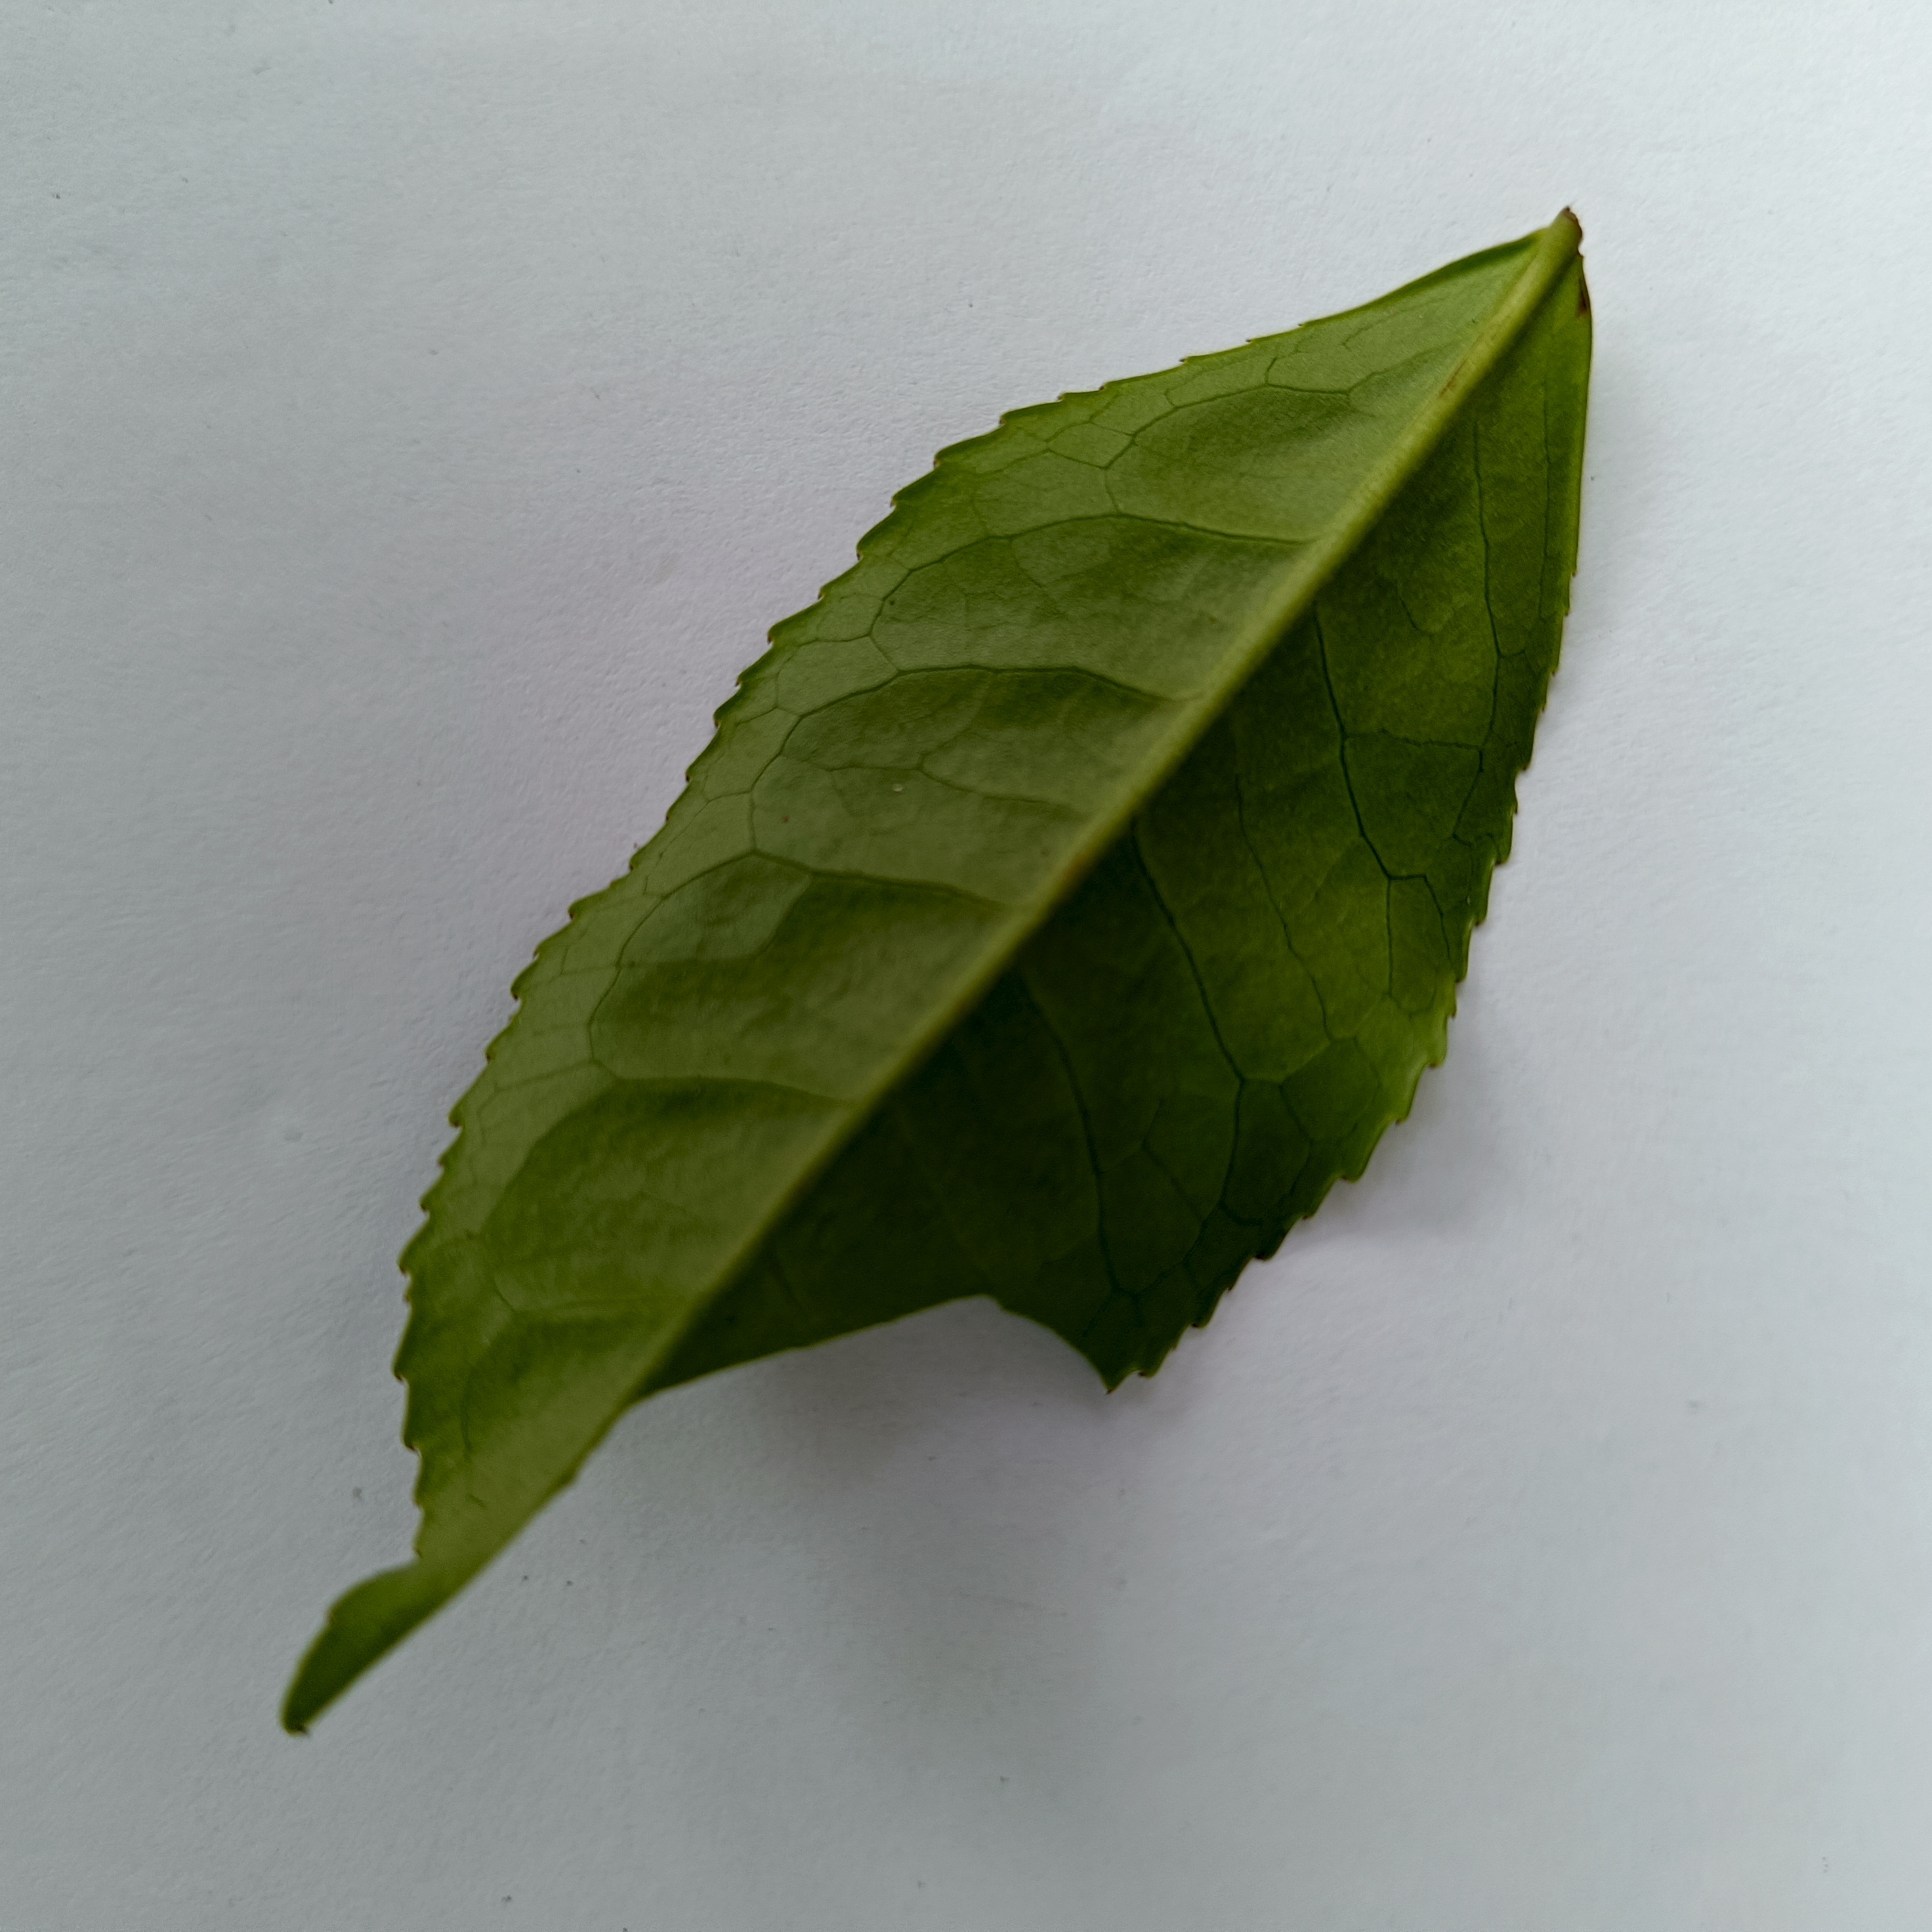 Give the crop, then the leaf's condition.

tea, healthy
